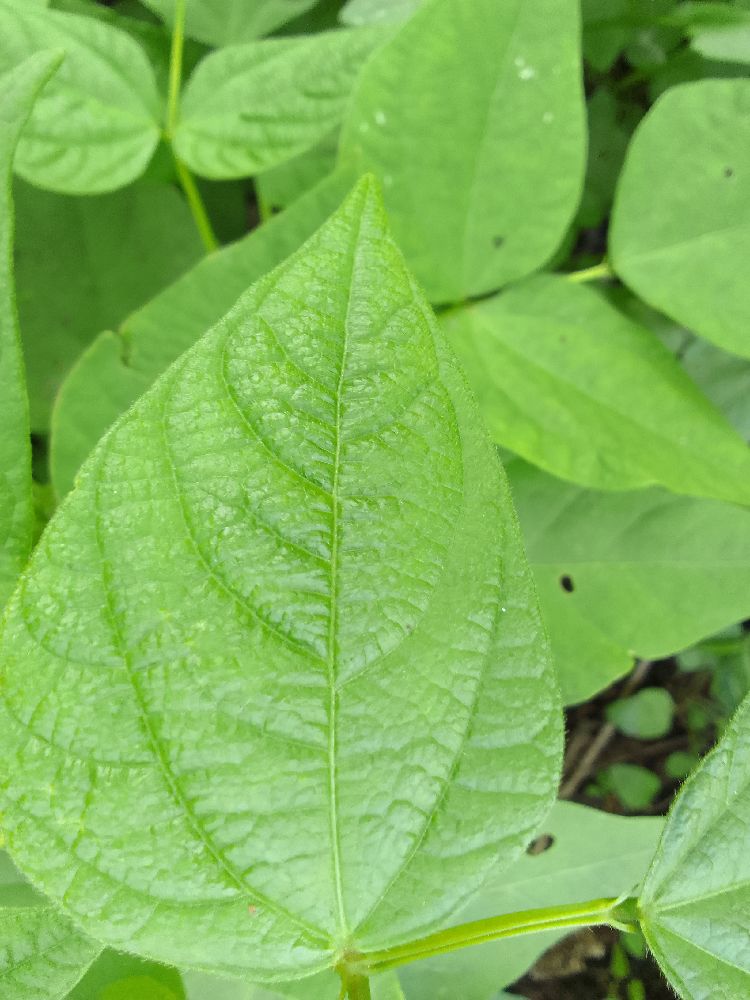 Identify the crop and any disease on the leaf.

common bean, healthy
